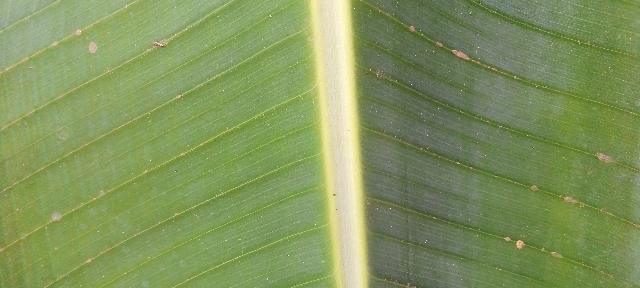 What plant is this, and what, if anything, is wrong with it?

banana, healthy
